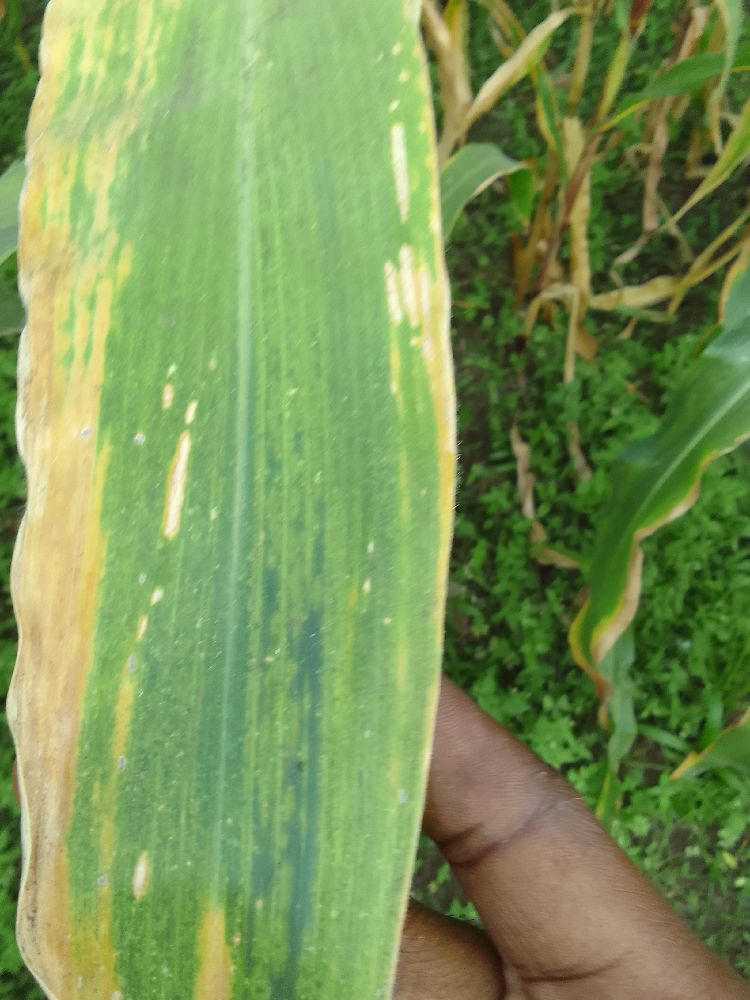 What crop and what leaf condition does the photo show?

maize, maize lethal necrosis
